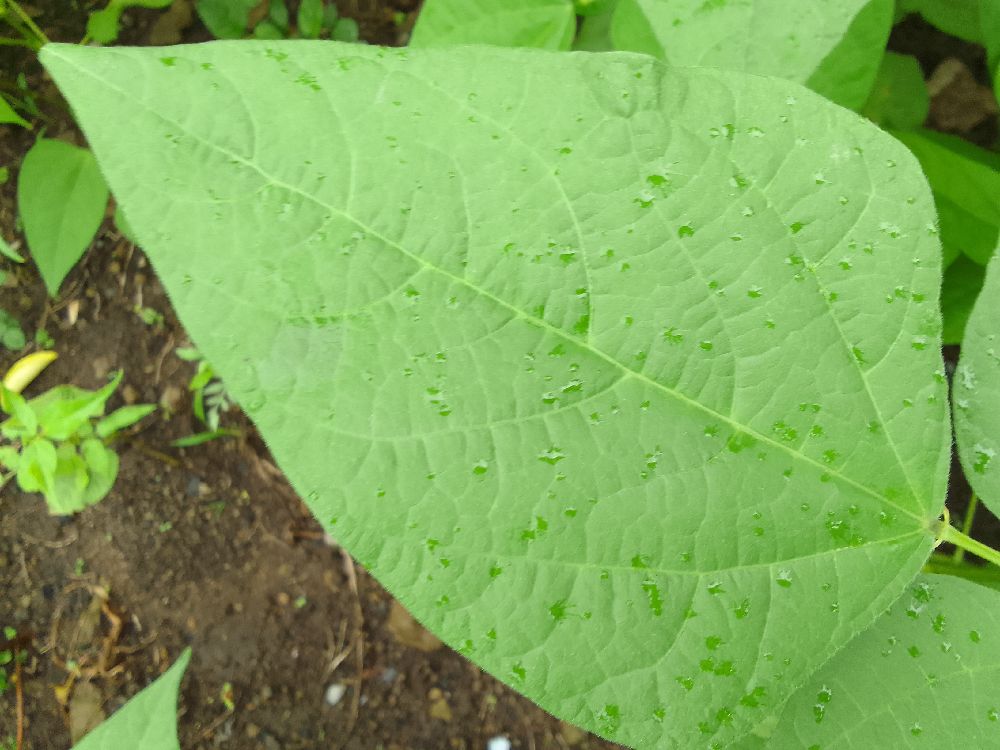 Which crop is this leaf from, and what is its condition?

common bean, healthy
